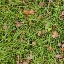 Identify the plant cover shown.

grass
